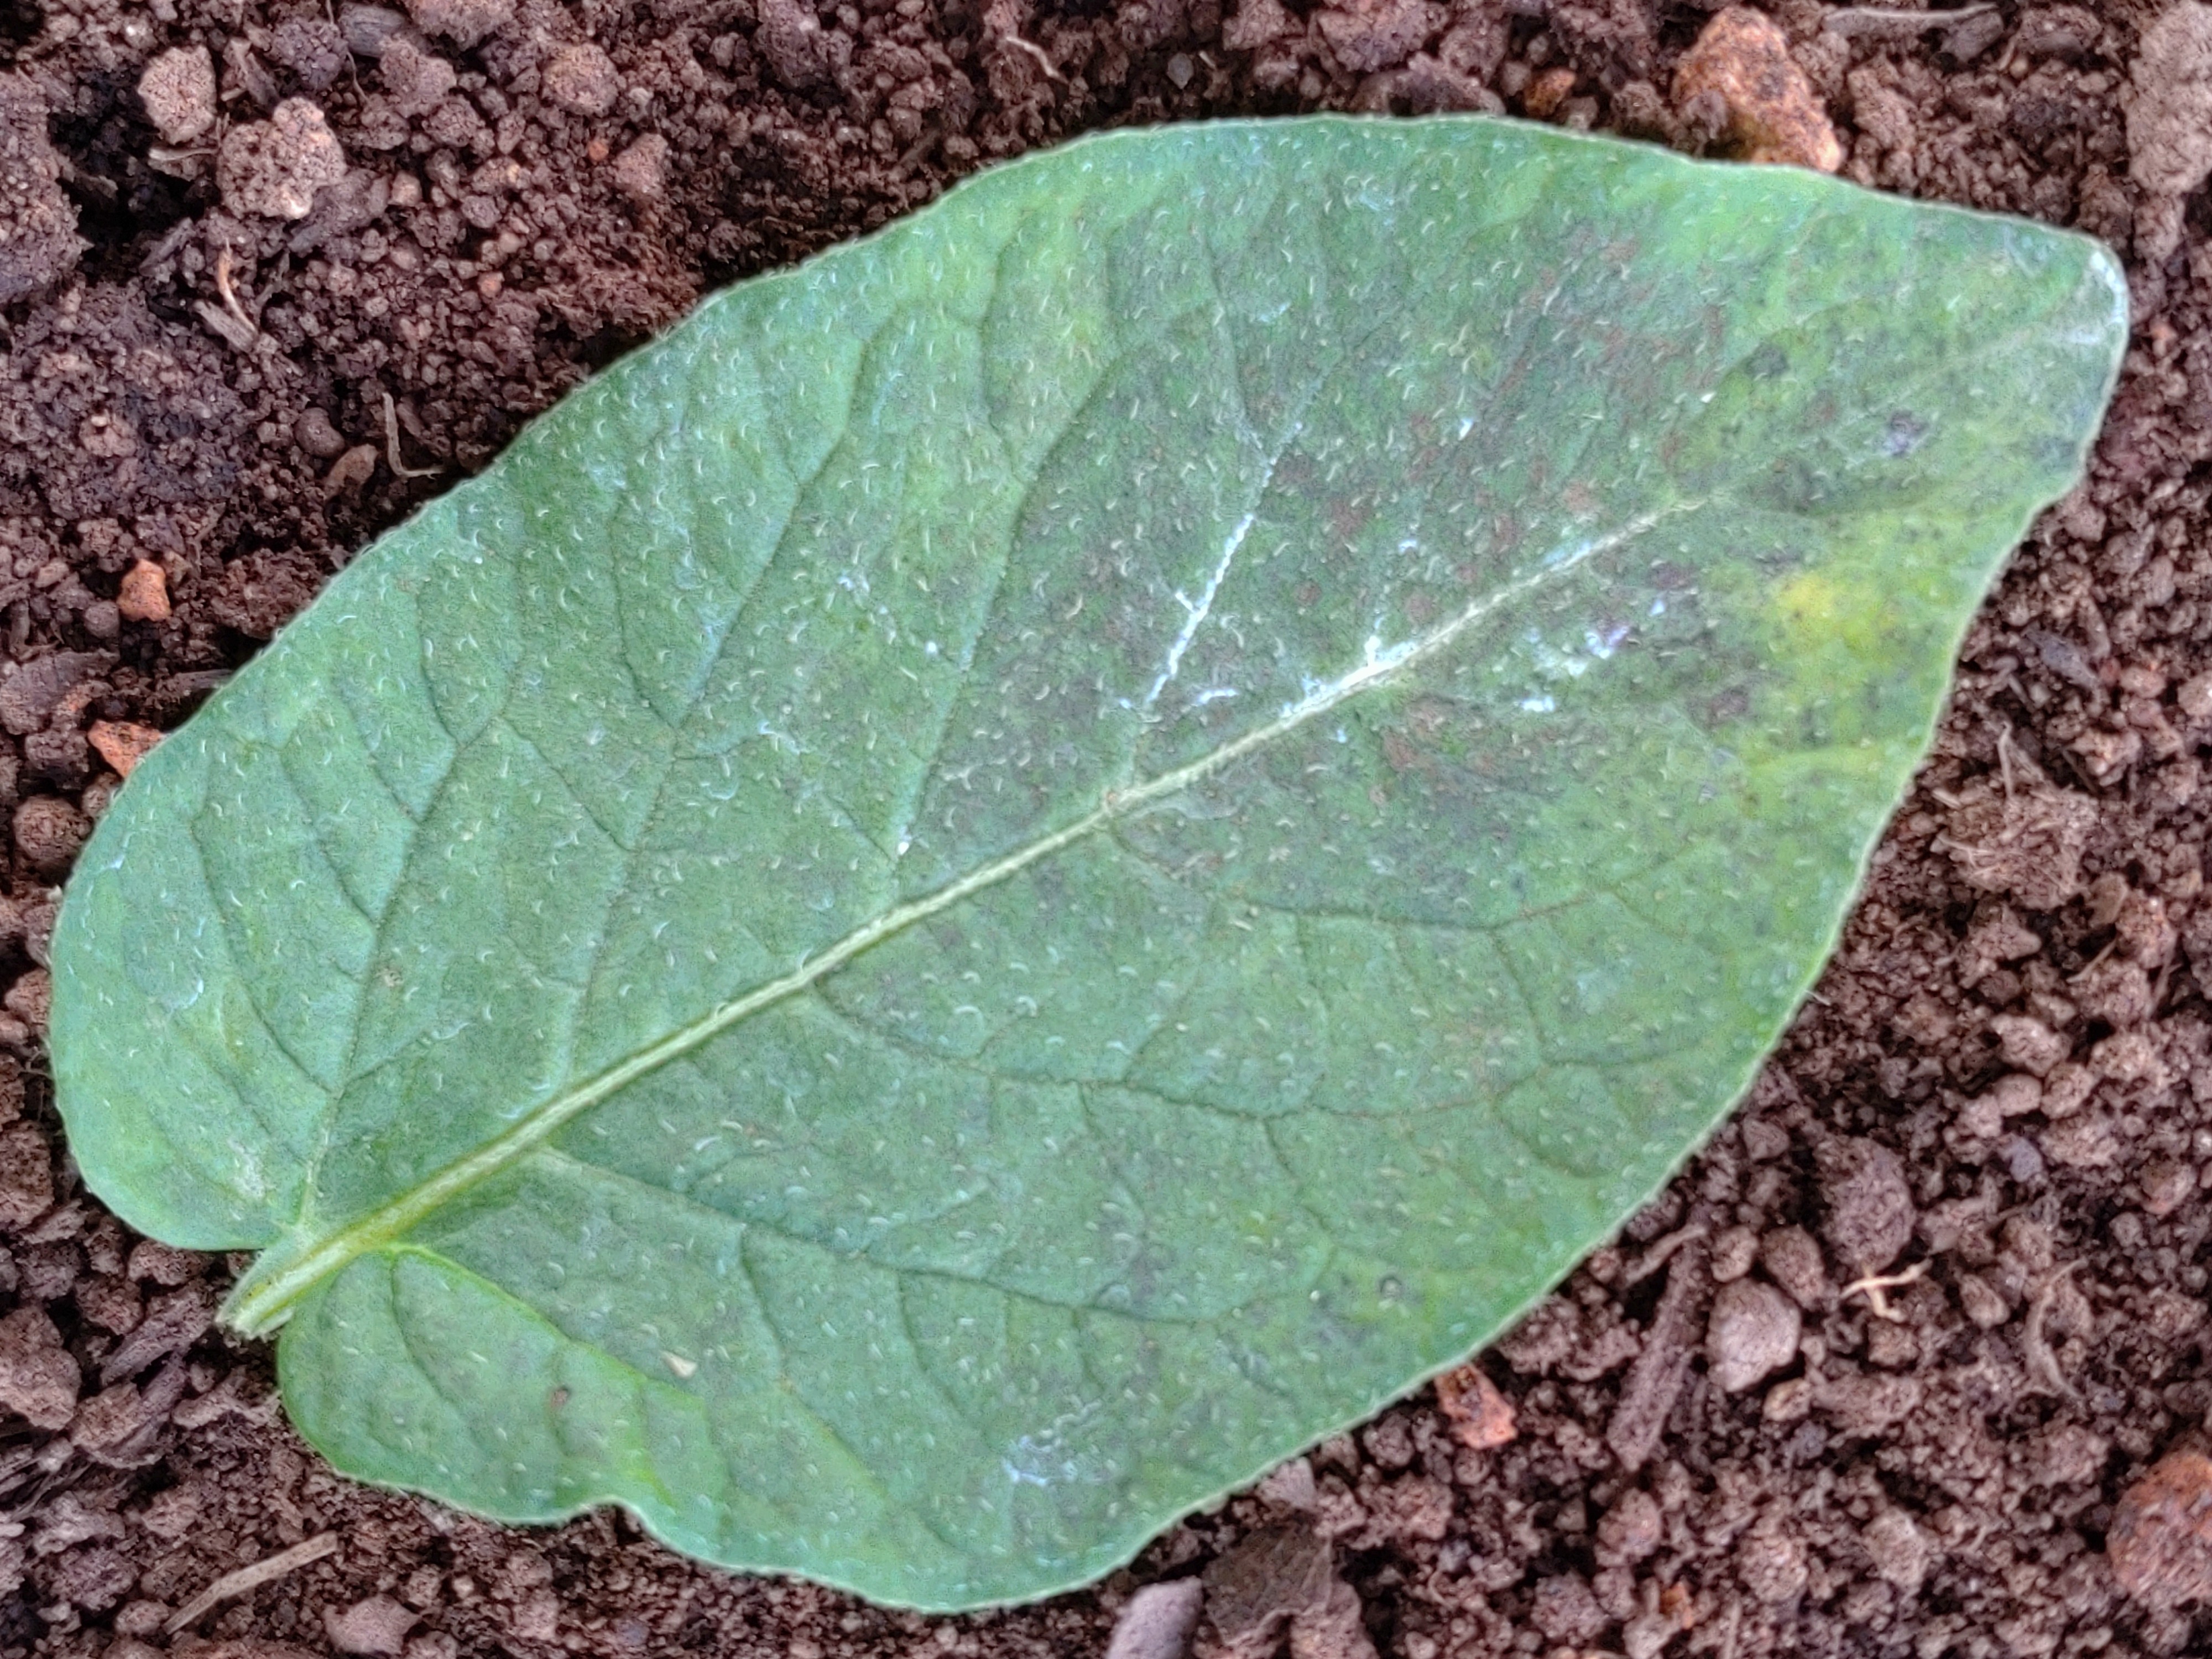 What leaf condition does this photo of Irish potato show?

late blight
